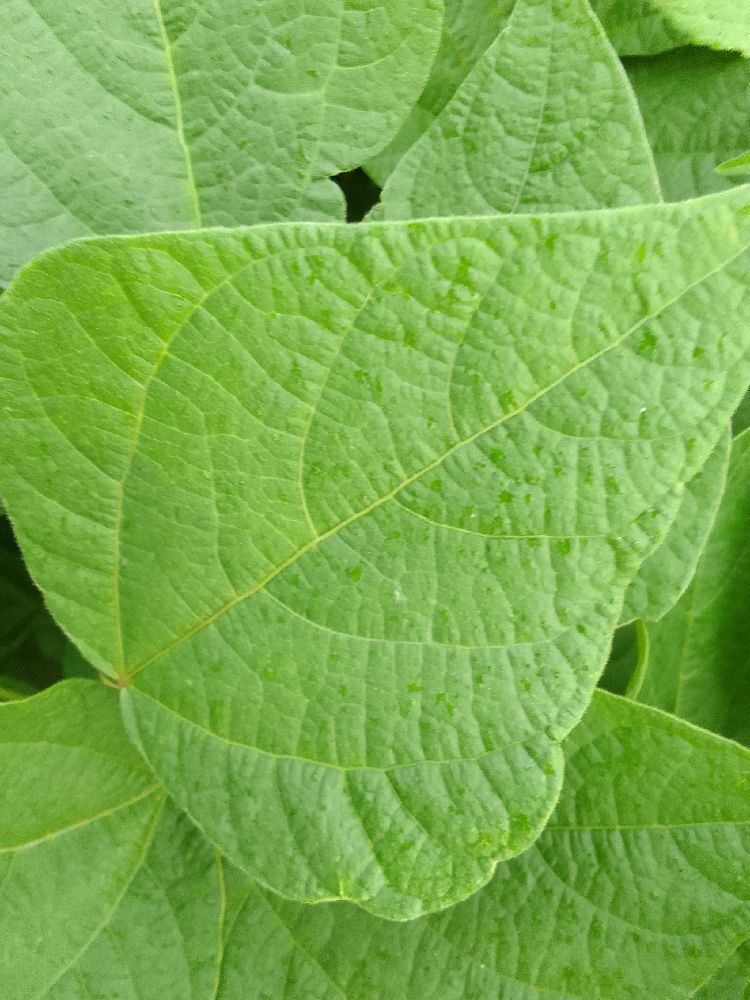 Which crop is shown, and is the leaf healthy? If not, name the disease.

common bean, healthy
